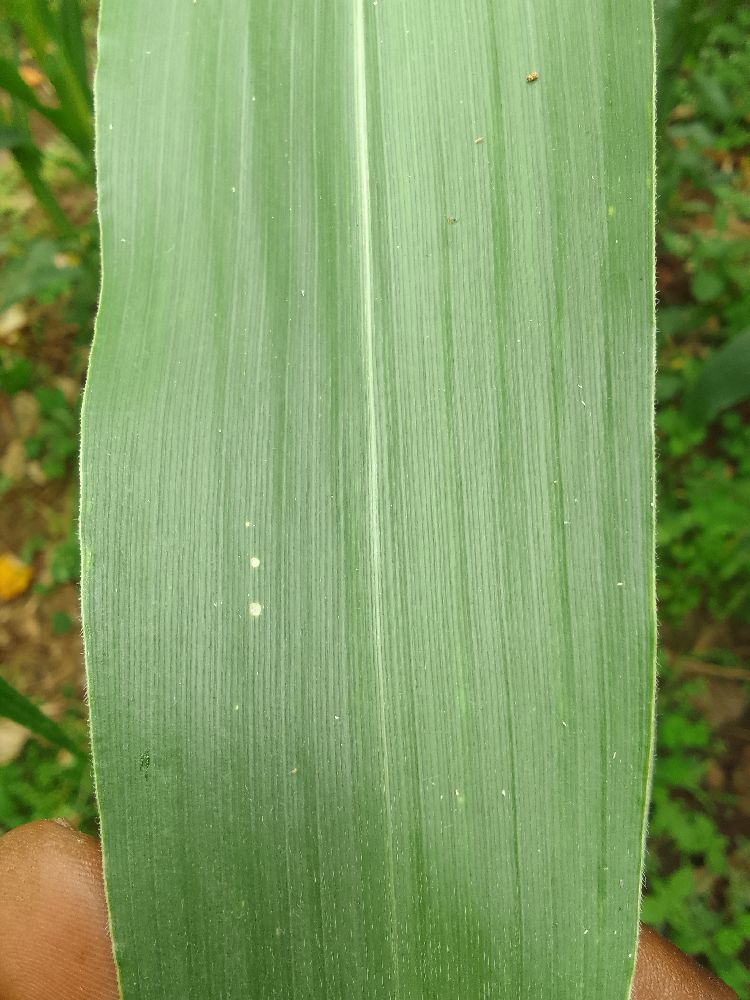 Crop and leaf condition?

maize, healthy
